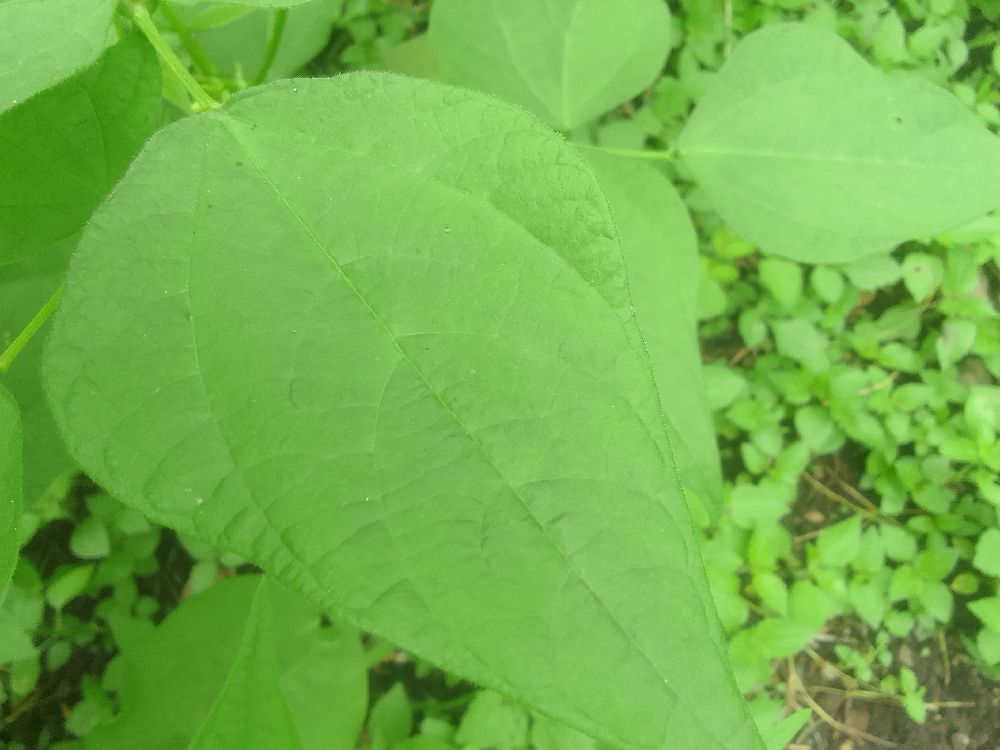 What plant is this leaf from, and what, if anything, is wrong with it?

common bean, healthy
